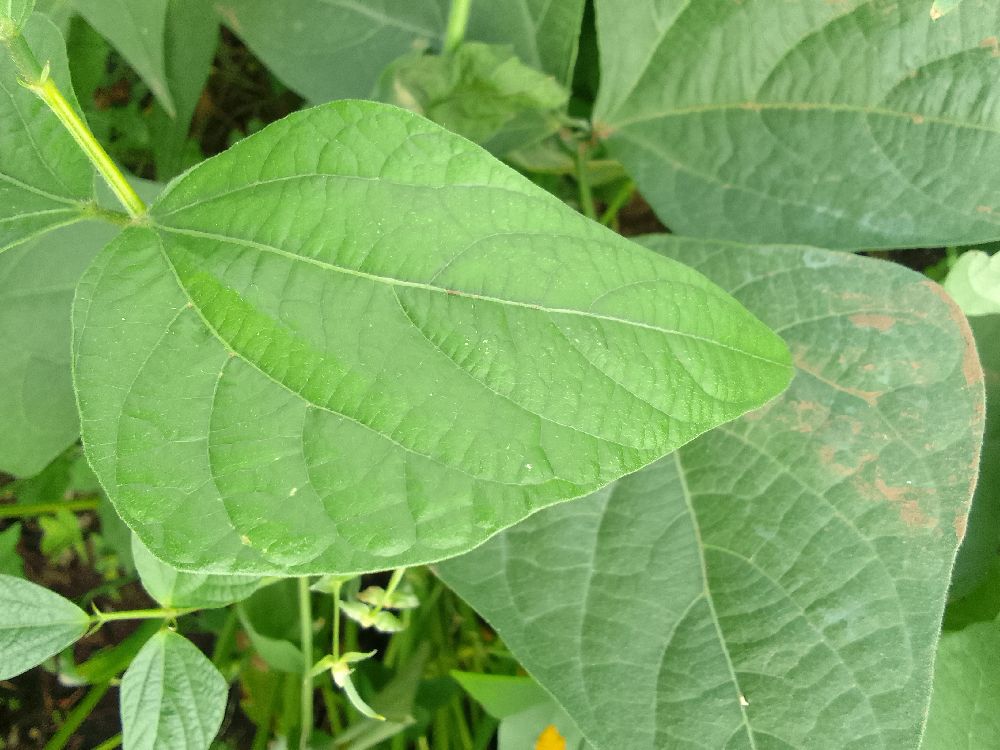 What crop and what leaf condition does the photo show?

common bean, healthy
